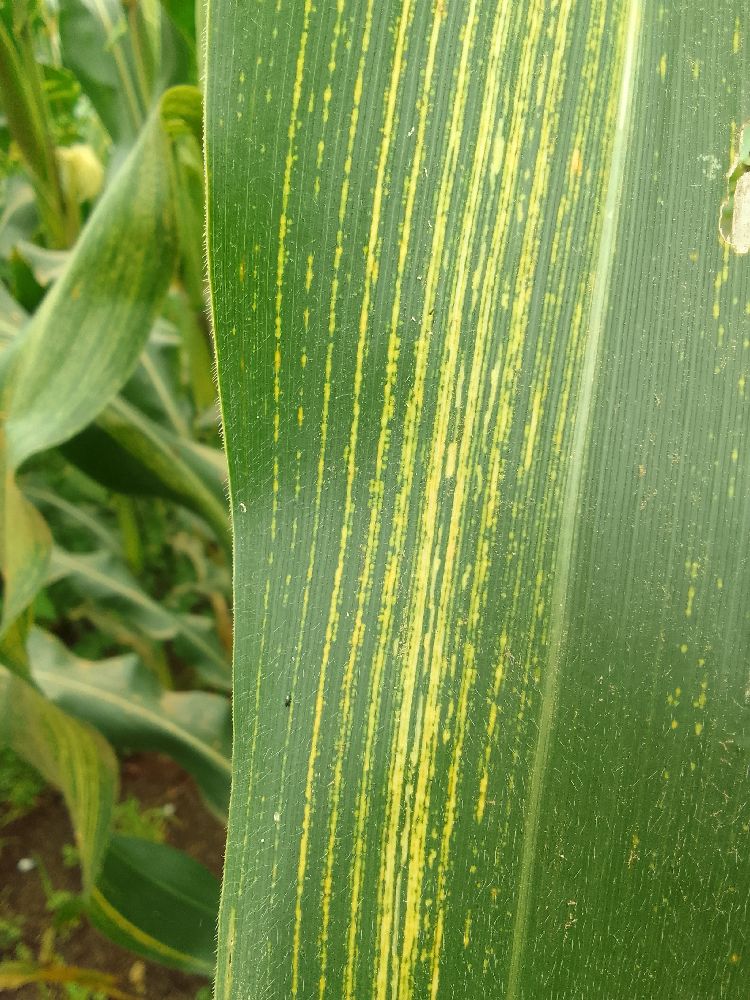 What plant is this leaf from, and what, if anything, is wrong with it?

maize, maize streak virus
